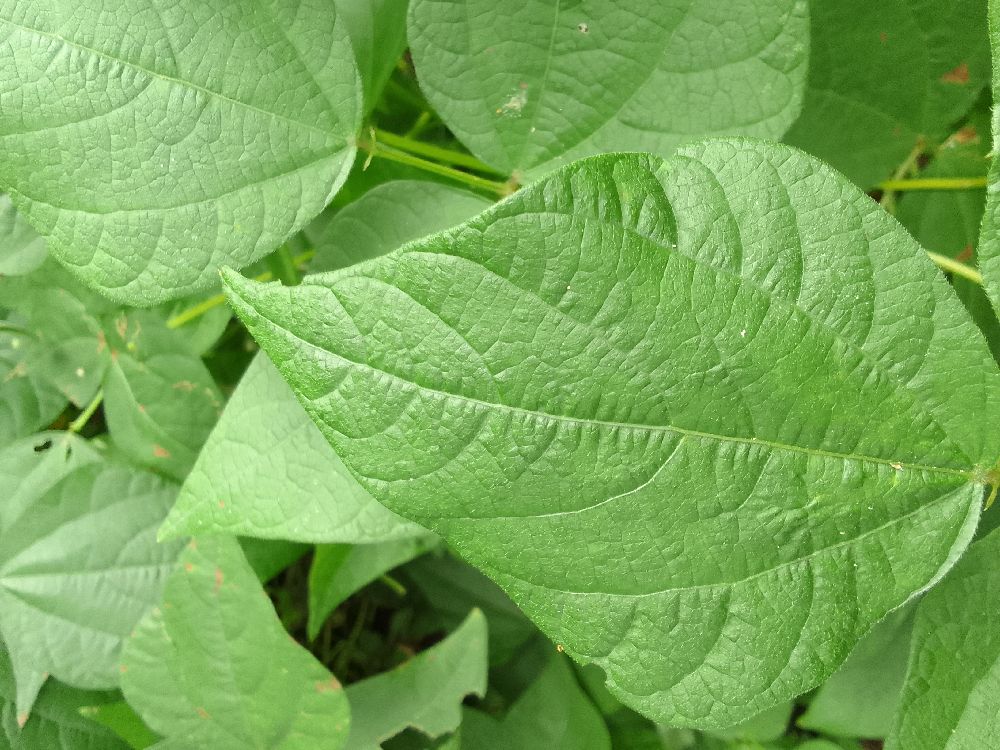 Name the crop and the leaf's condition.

common bean, healthy
